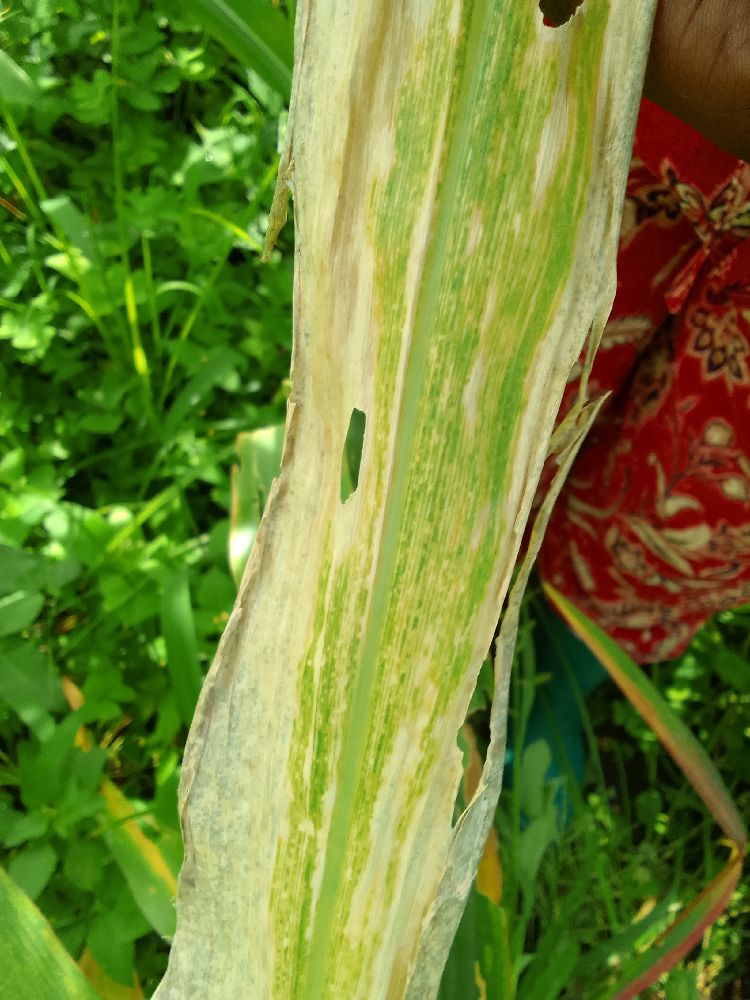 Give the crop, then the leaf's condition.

maize, maize lethal necrosis
